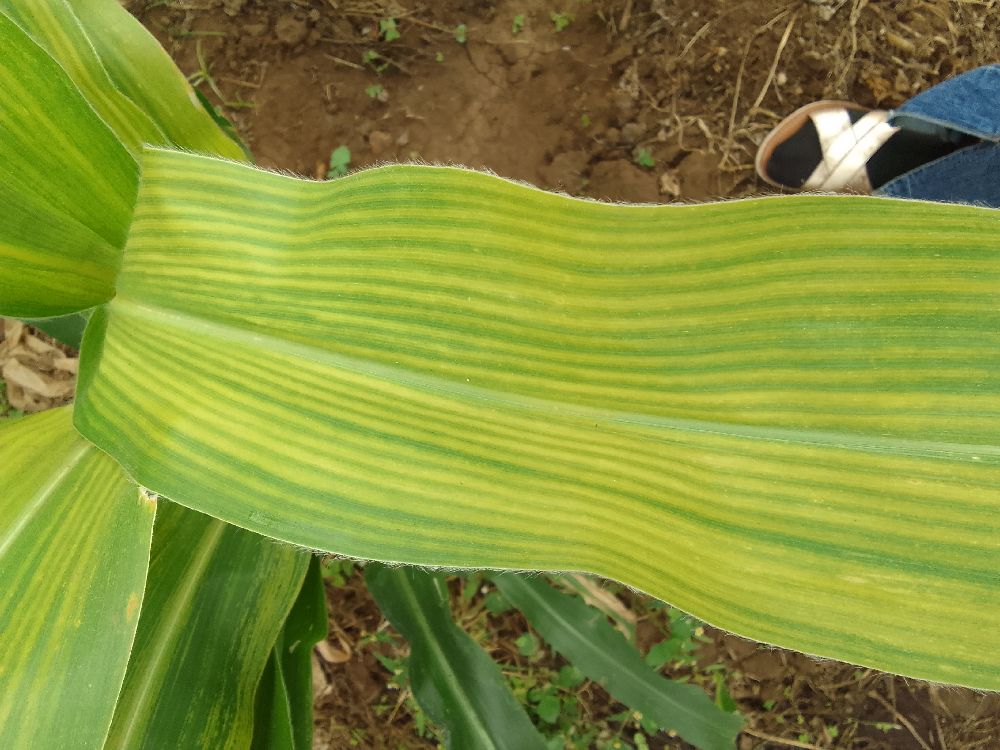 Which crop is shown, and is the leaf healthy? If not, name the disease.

maize, maize lethal necrosis
